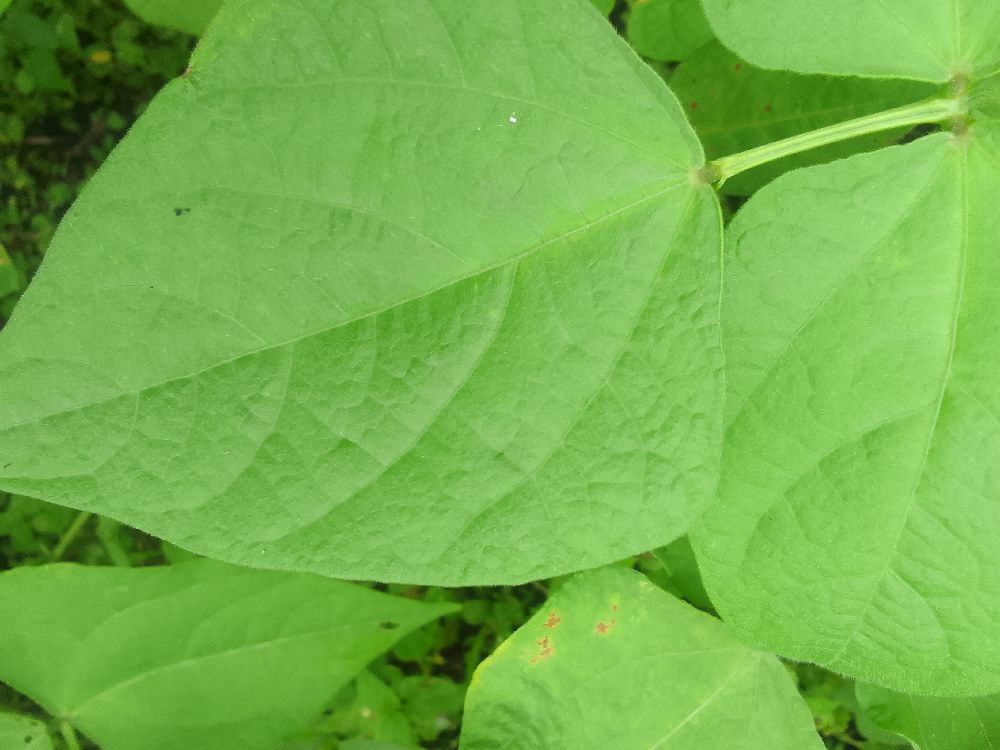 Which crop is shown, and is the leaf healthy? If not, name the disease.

common bean, healthy
